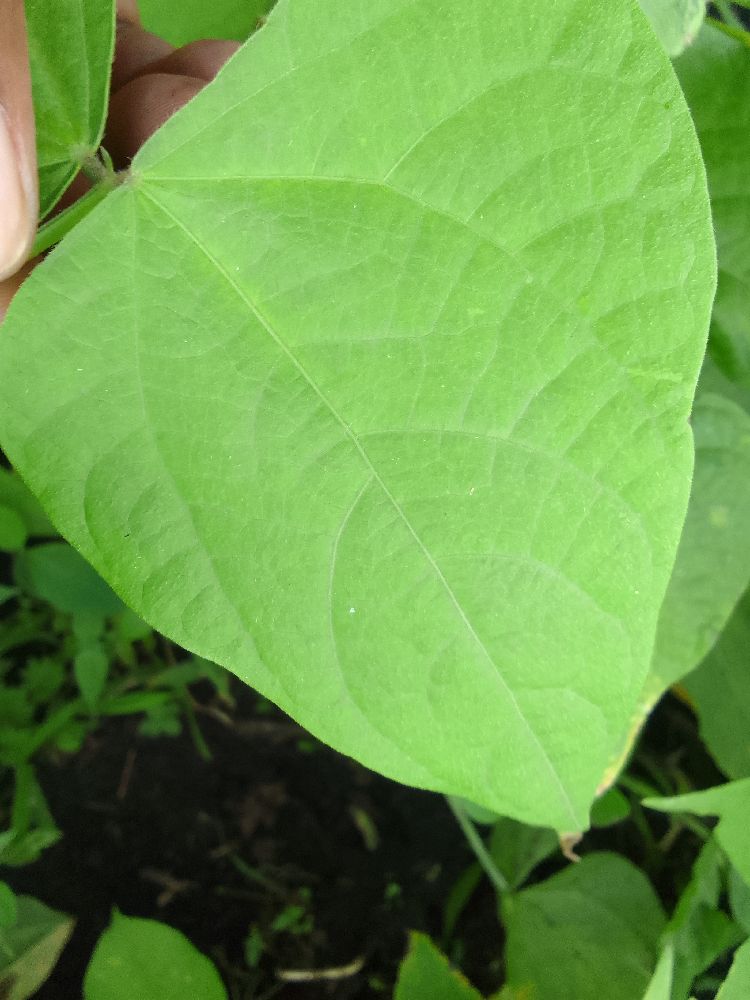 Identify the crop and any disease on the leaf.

common bean, healthy
